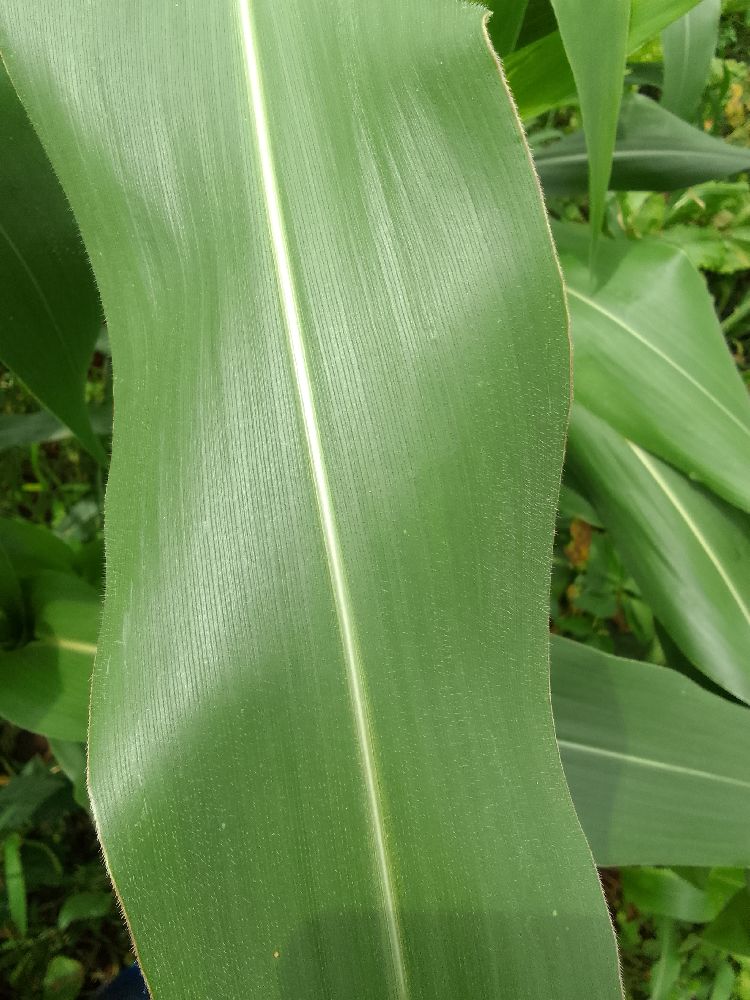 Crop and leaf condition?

maize, healthy
